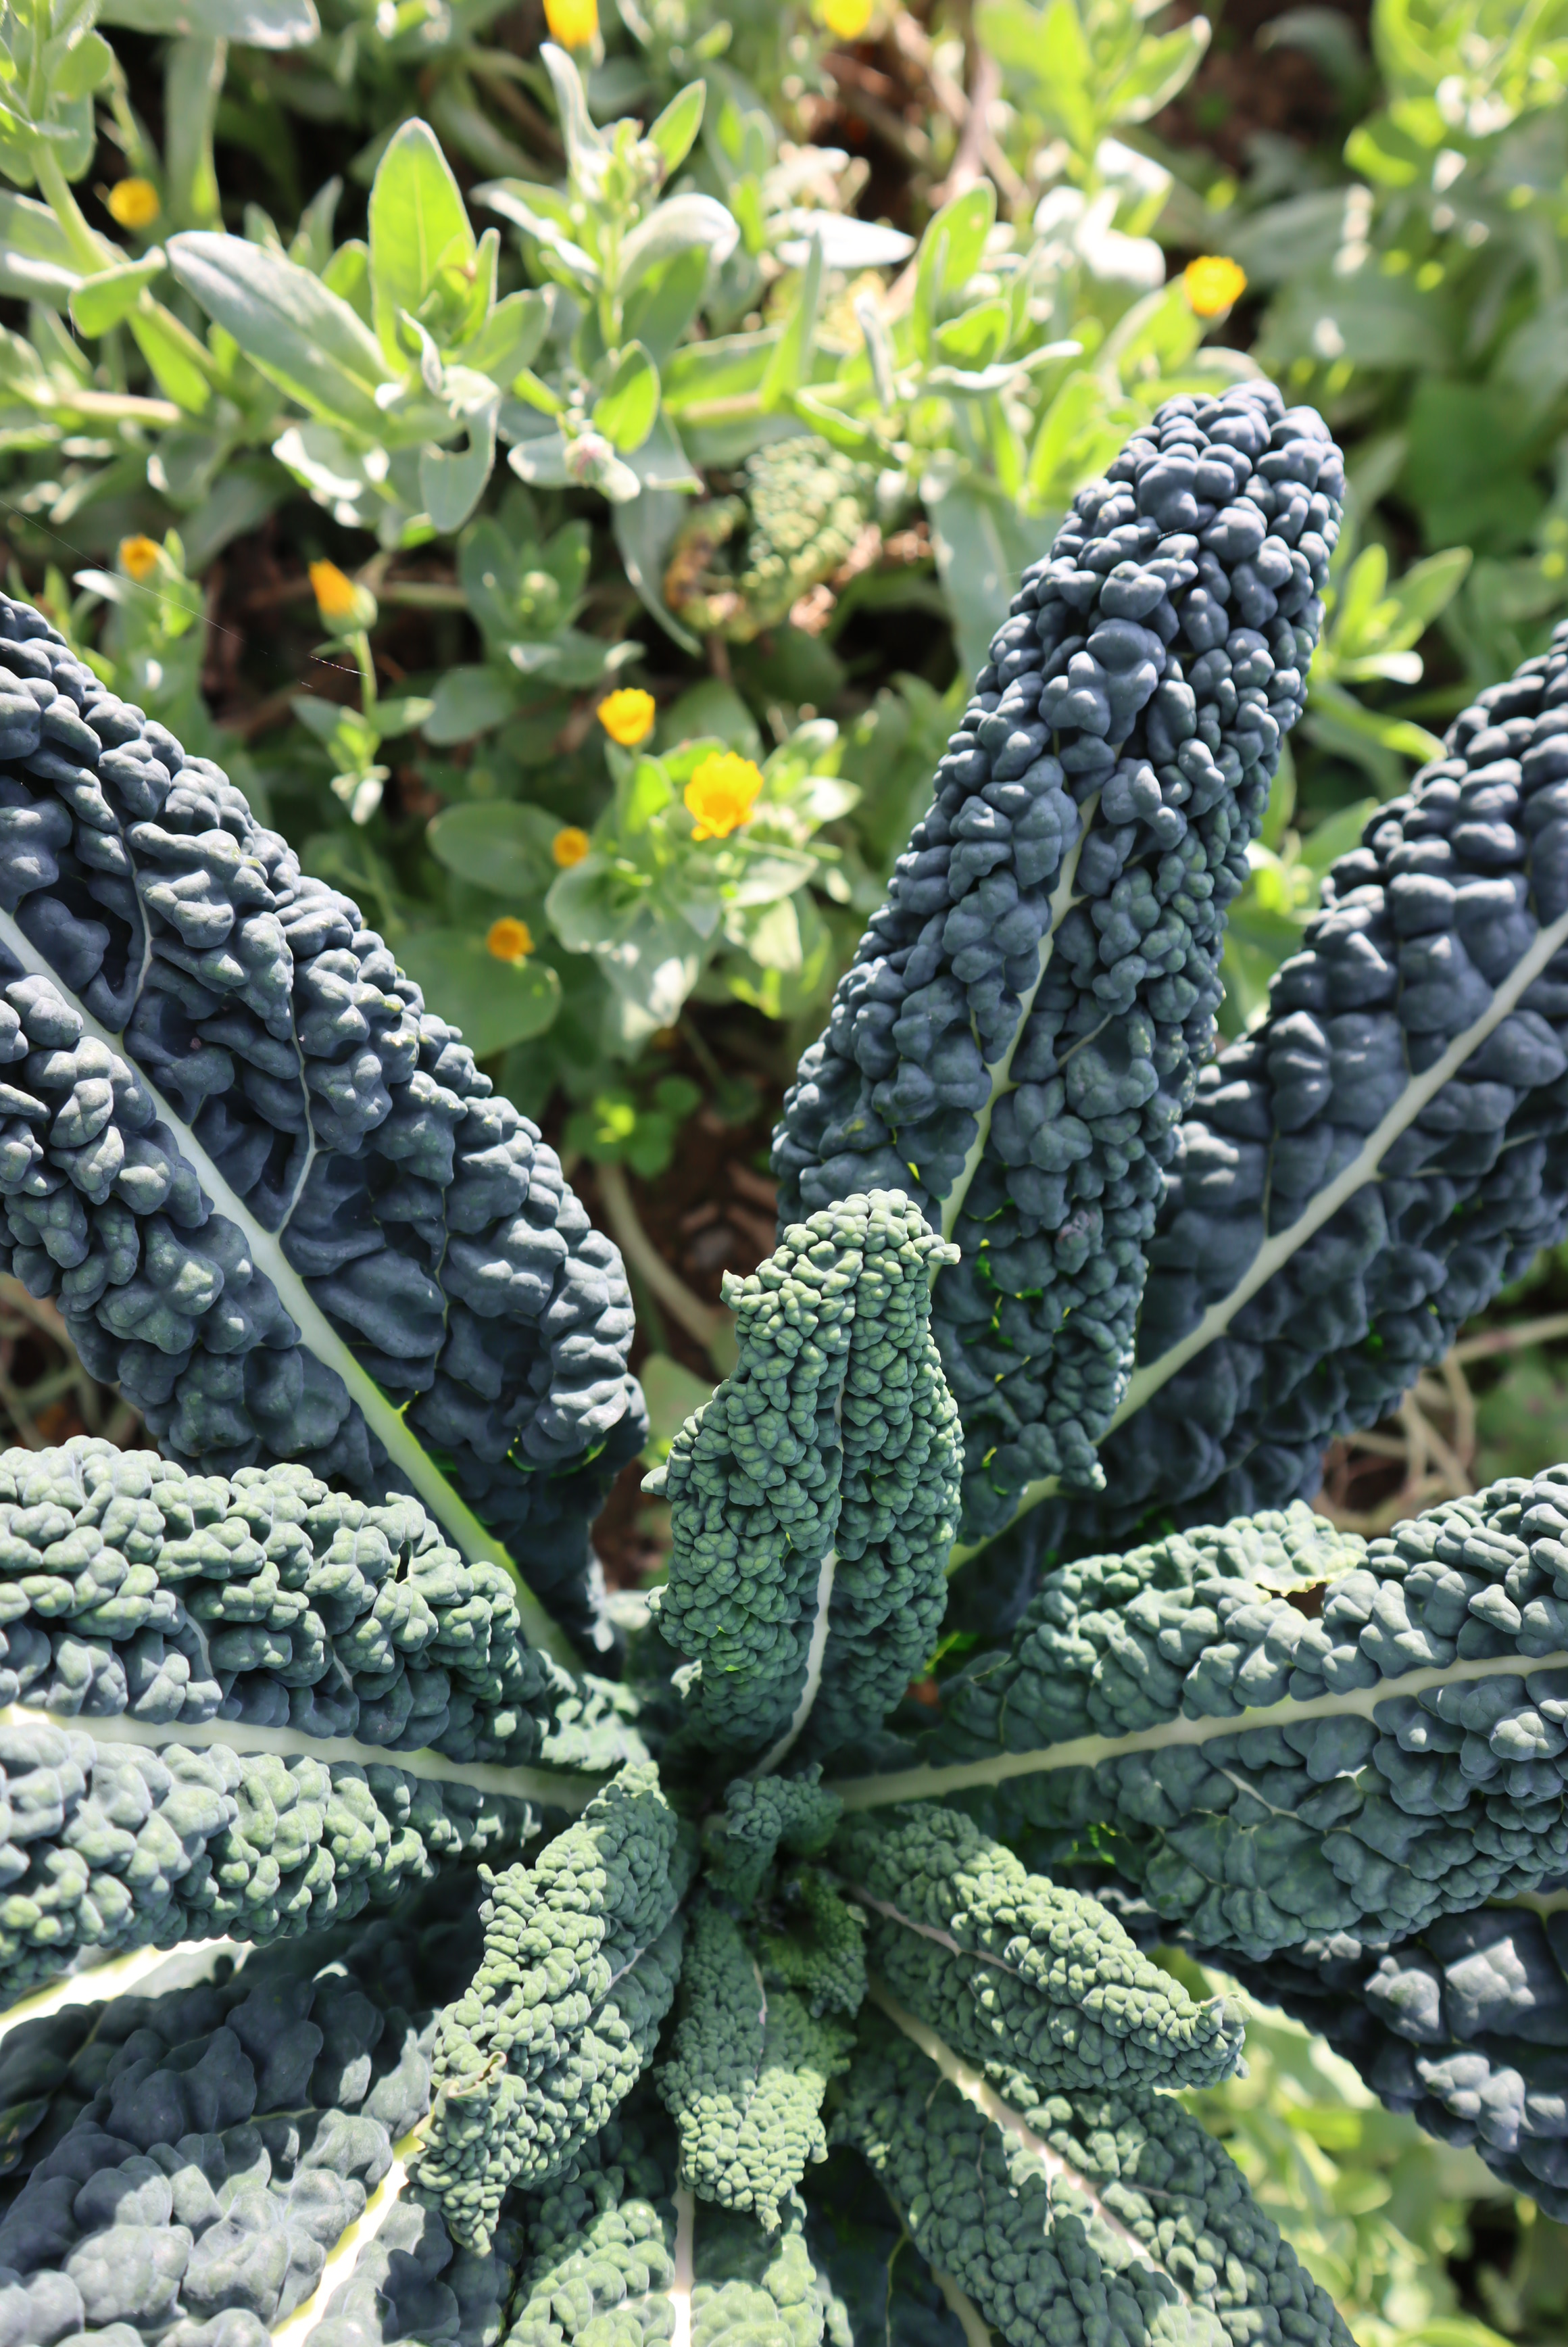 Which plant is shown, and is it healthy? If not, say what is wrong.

cabbage, healthy
